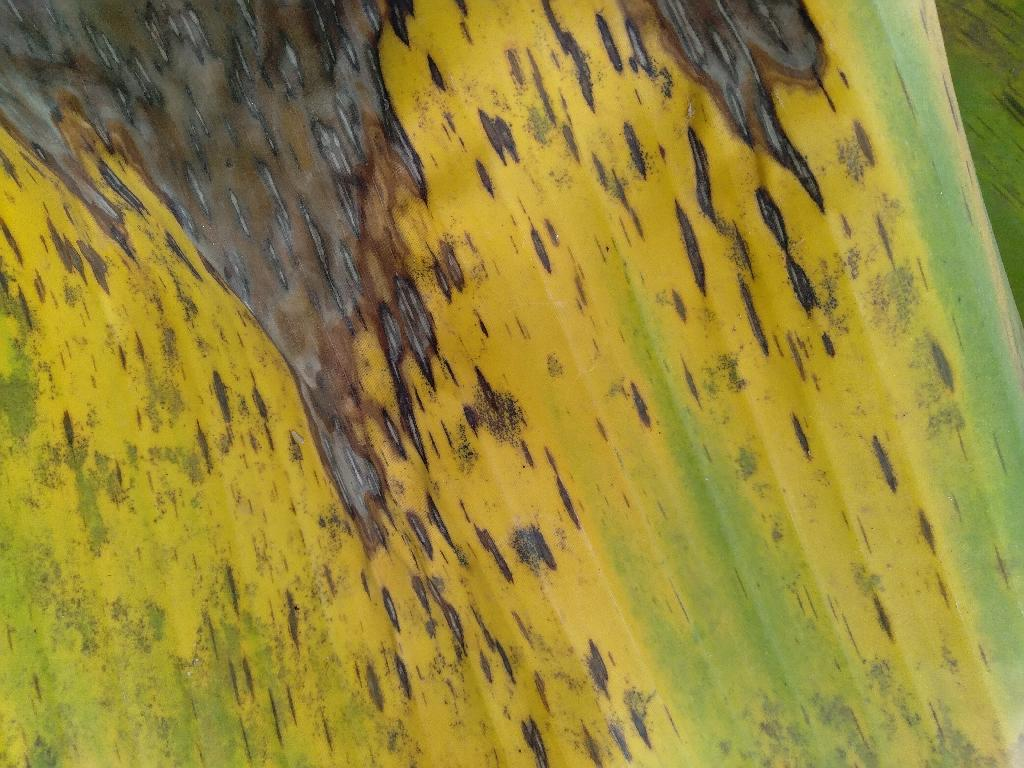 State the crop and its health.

banana, black sigatoka
